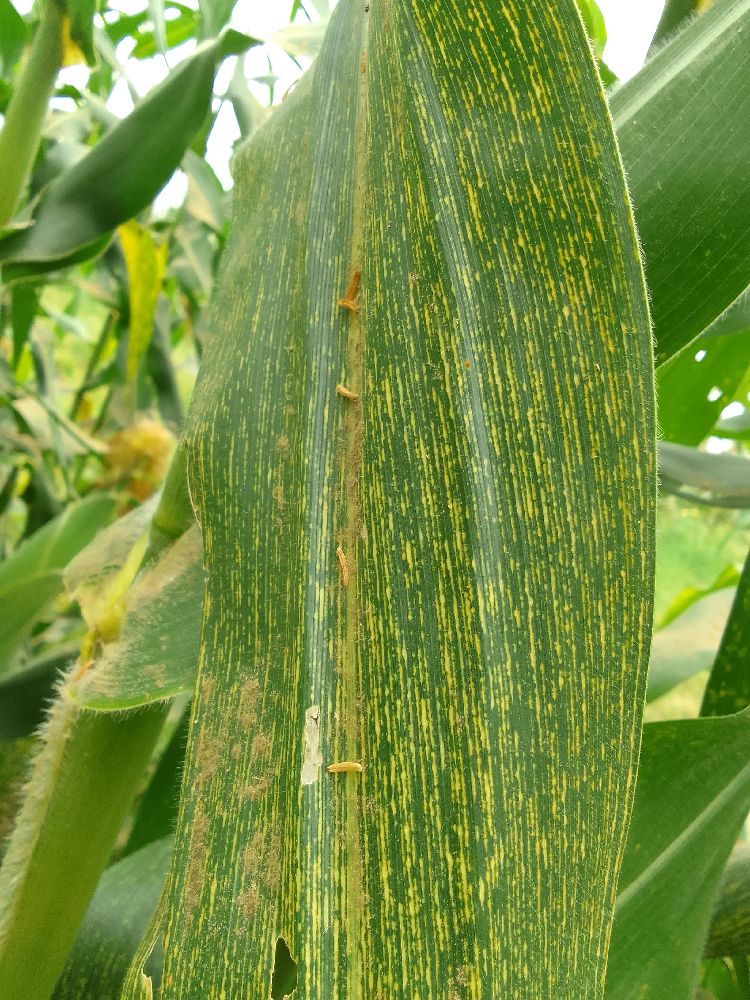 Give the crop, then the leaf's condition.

maize, maize streak virus
